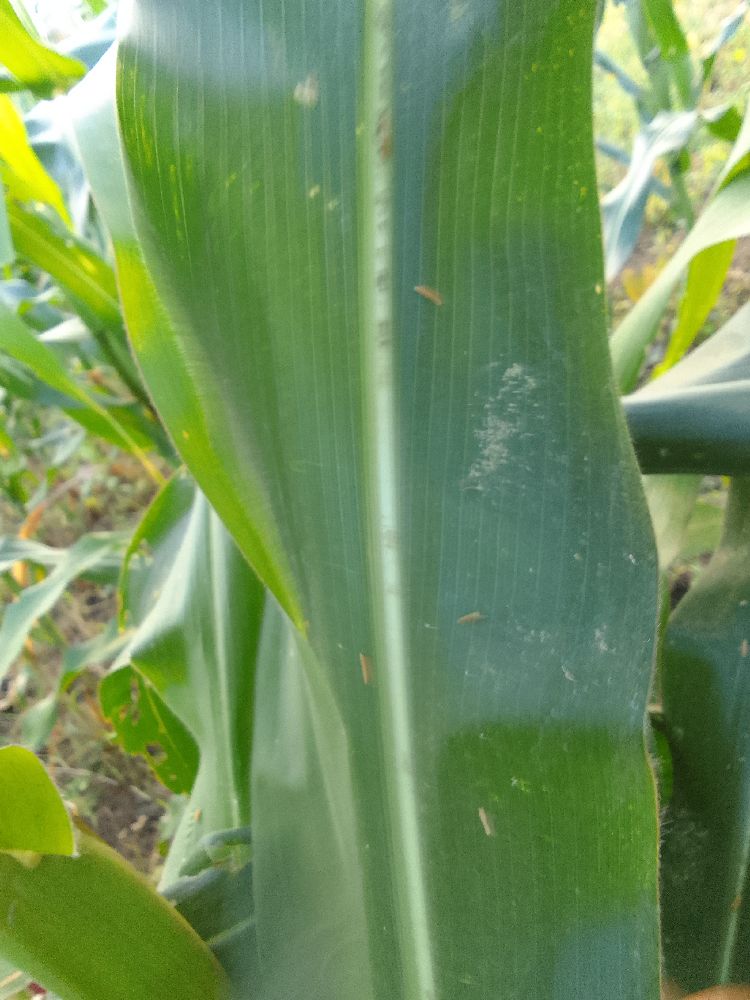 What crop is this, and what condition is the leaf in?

maize, healthy
